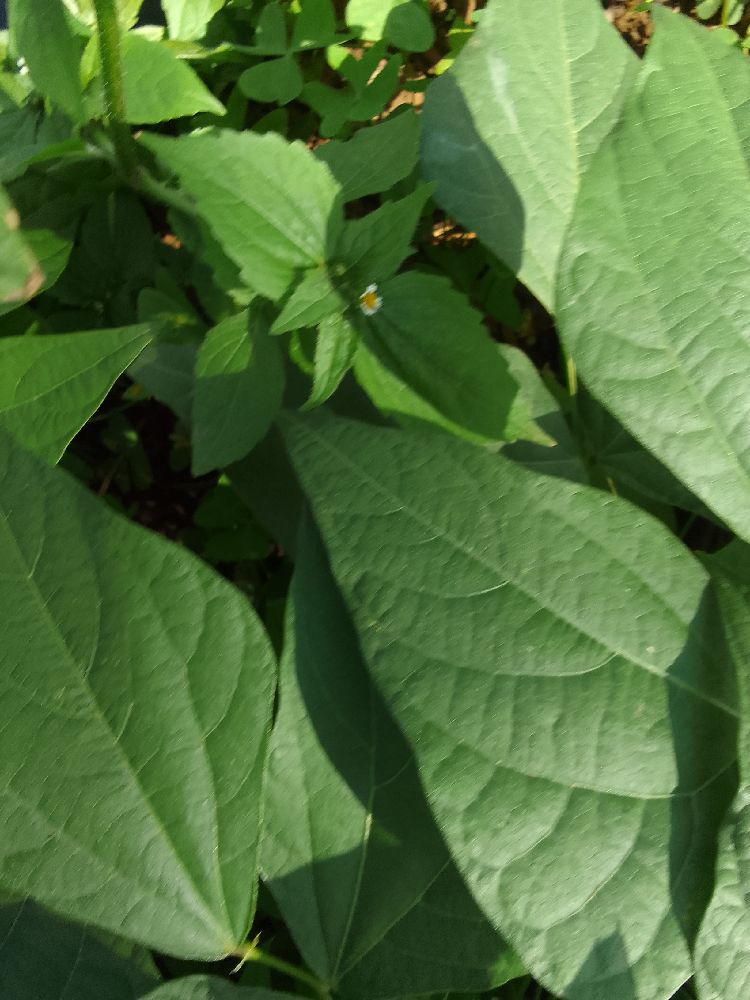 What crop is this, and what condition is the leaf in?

common bean, healthy
